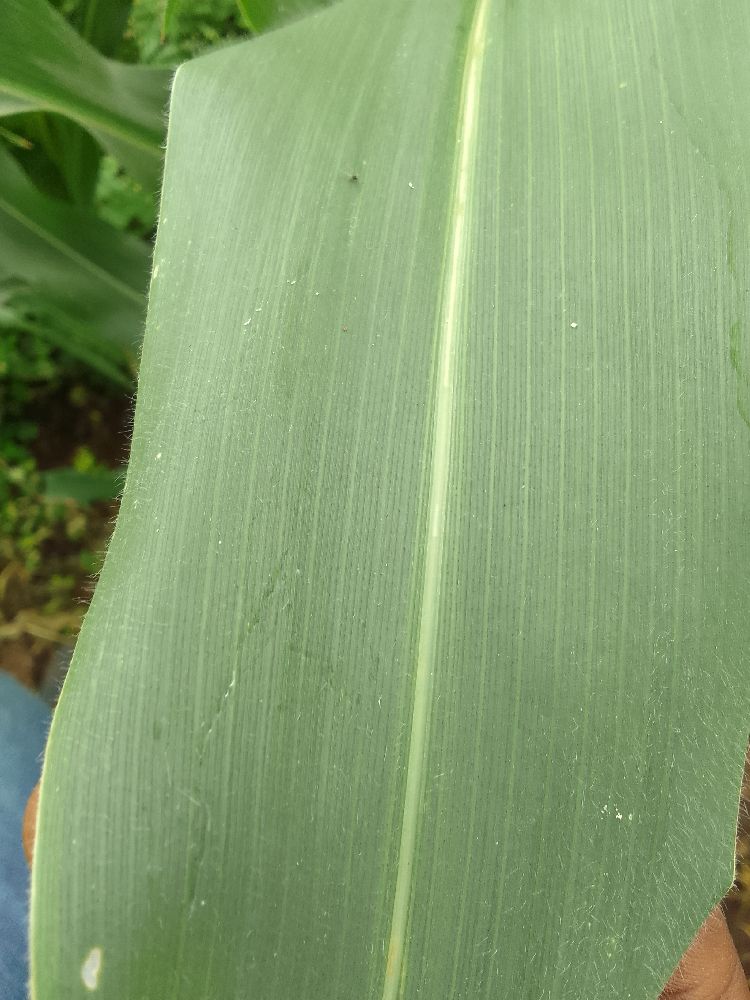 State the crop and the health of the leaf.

maize, healthy
